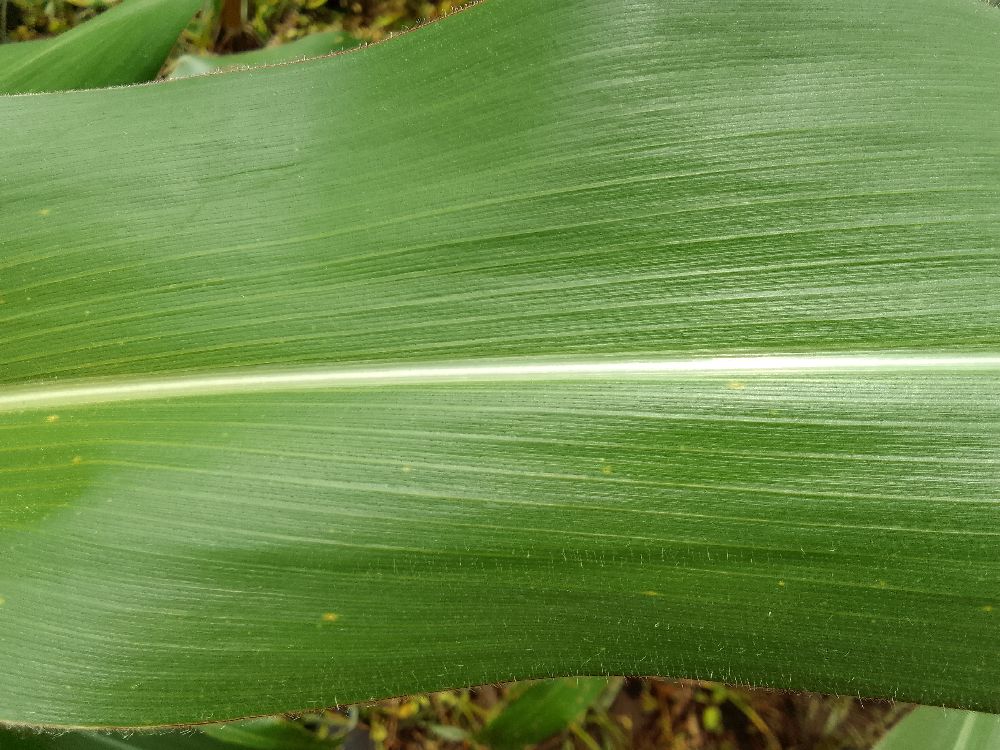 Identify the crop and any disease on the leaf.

maize, healthy
